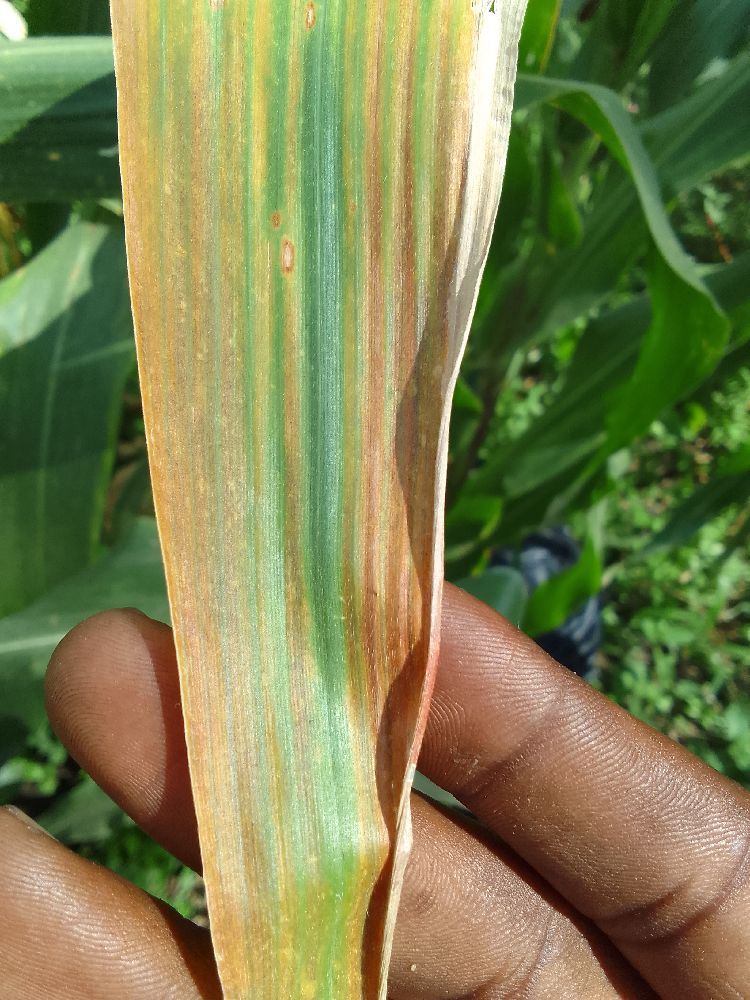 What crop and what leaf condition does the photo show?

maize, maize lethal necrosis
